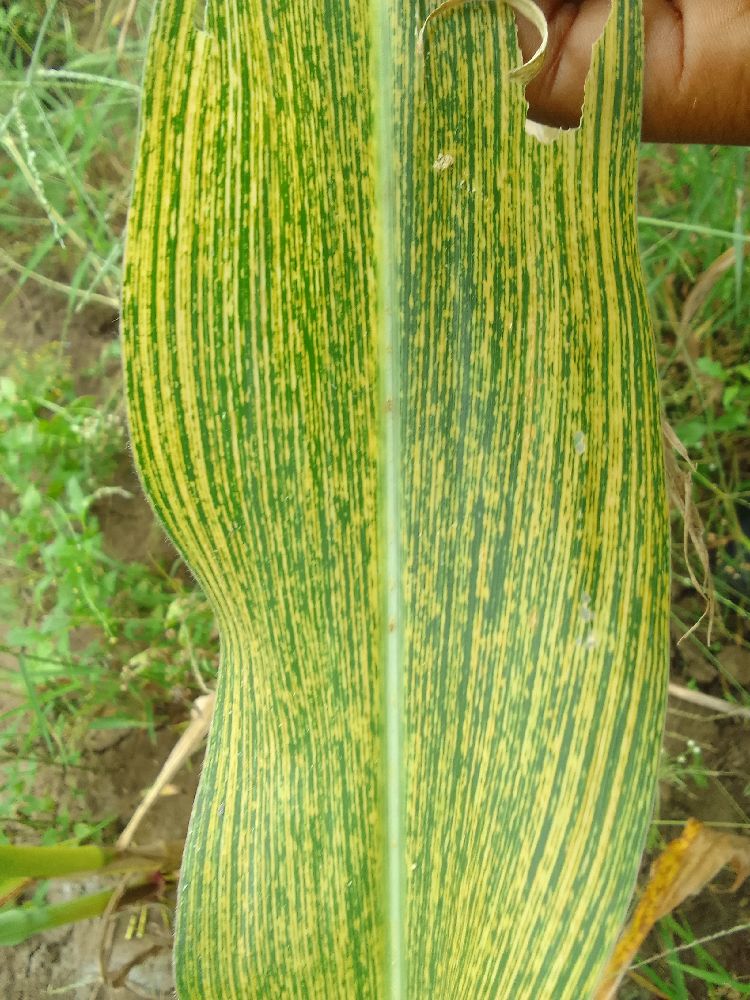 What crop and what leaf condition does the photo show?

maize, maize streak virus
